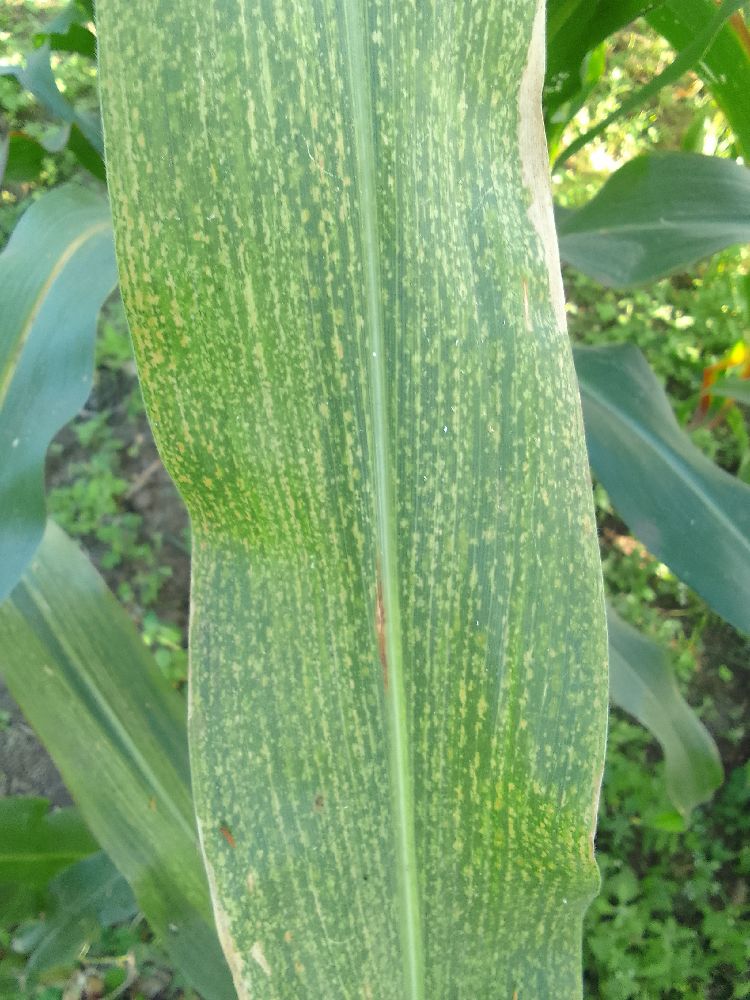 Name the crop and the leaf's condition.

maize, maize lethal necrosis
